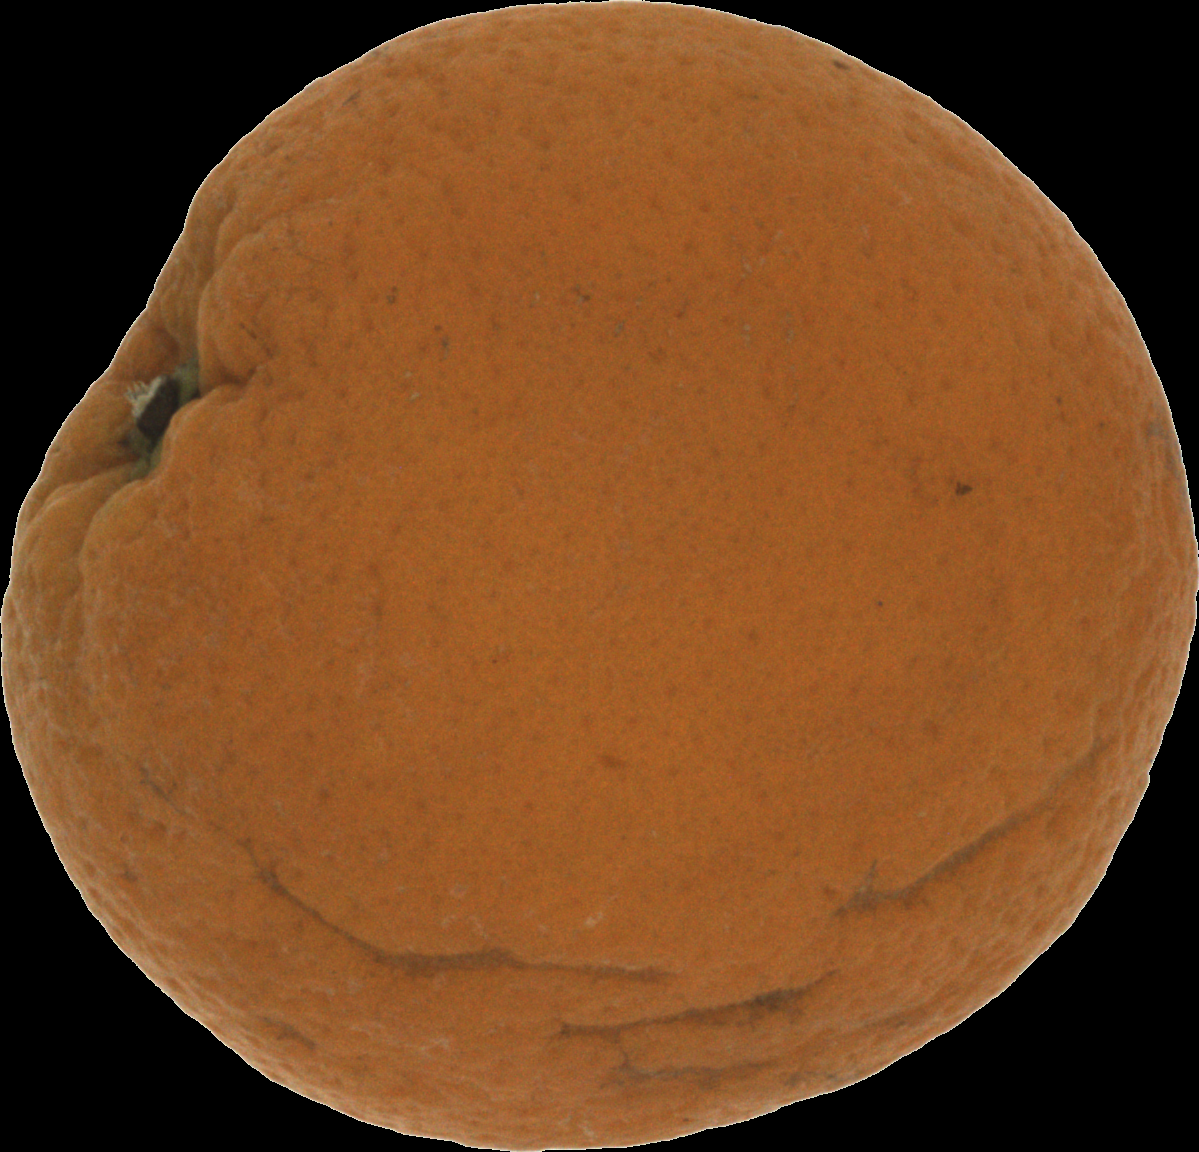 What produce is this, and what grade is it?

orange, bad
